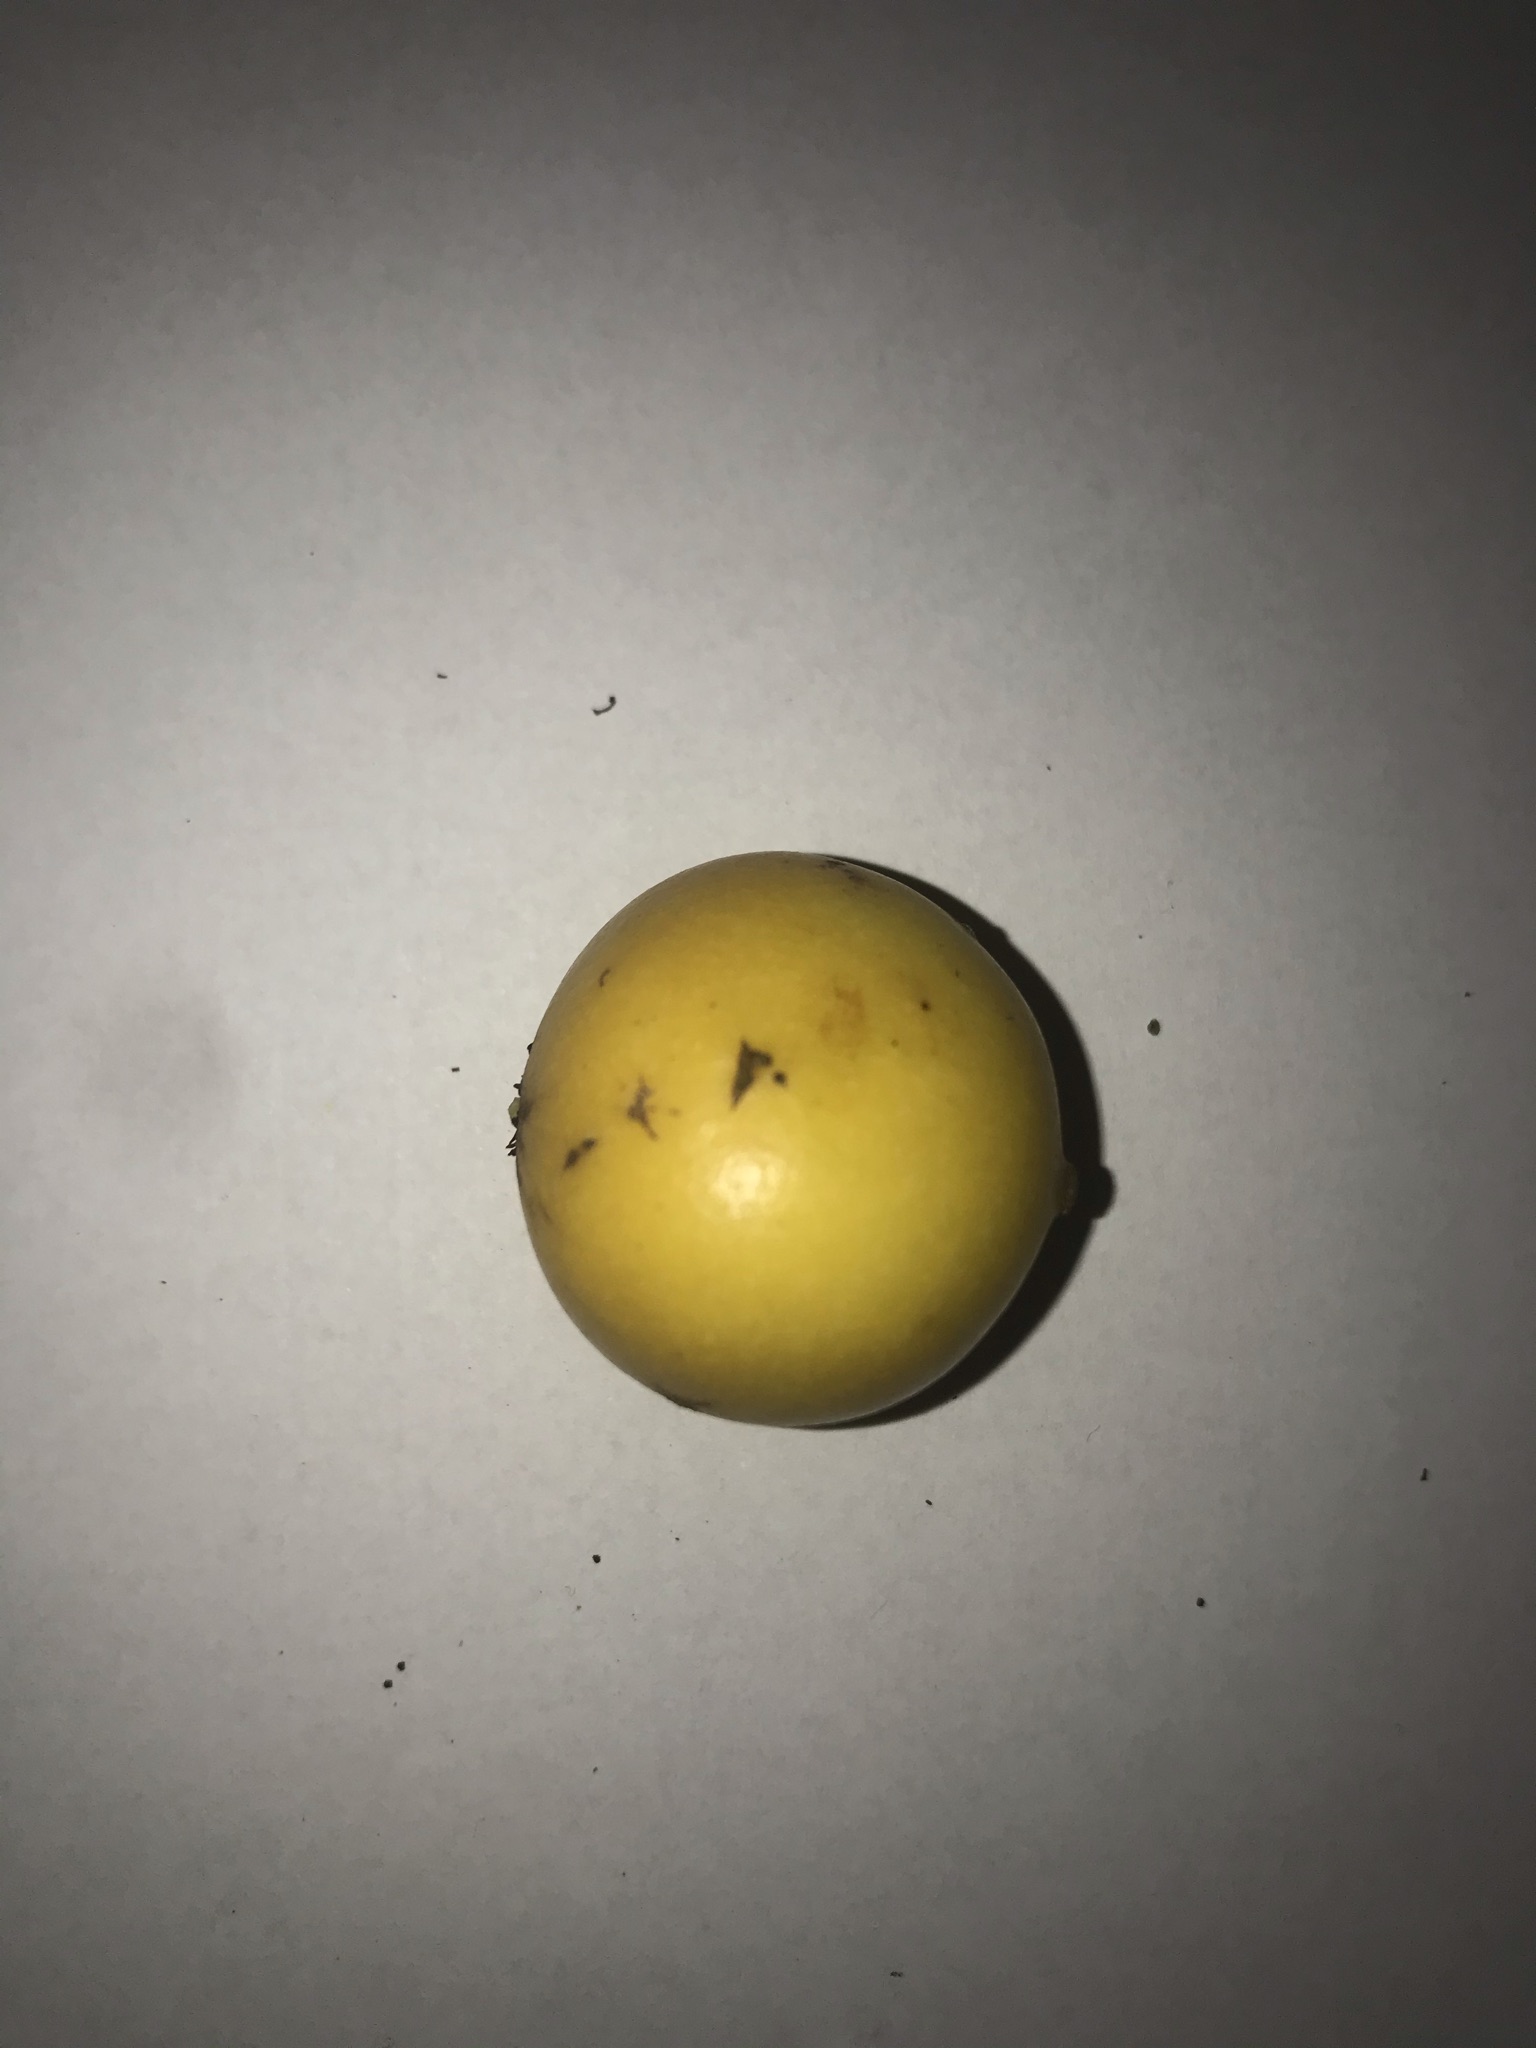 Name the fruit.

abiu
